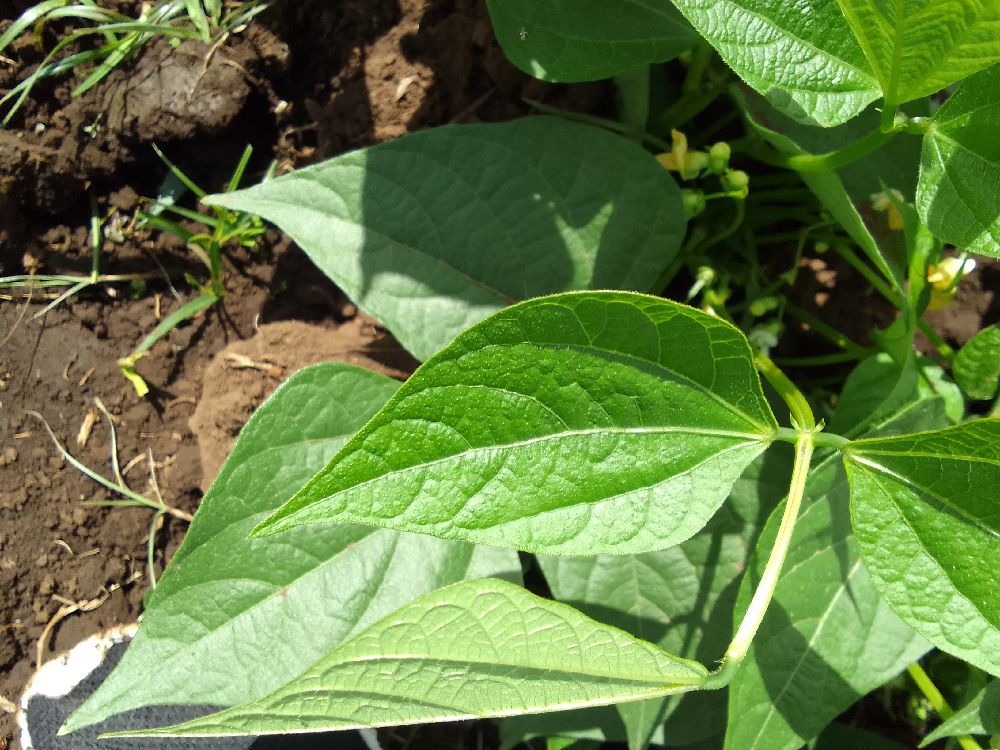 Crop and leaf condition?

common bean, healthy
